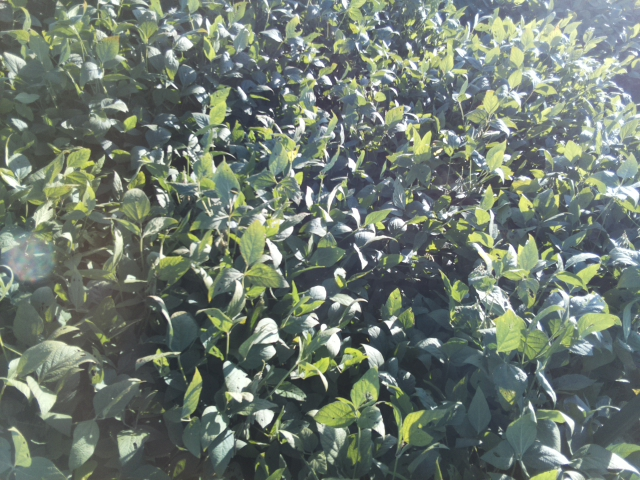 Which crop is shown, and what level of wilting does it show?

soybean, leaflets folding inward at secondary pulvinus with no turgor loss in leaflets or petioles
